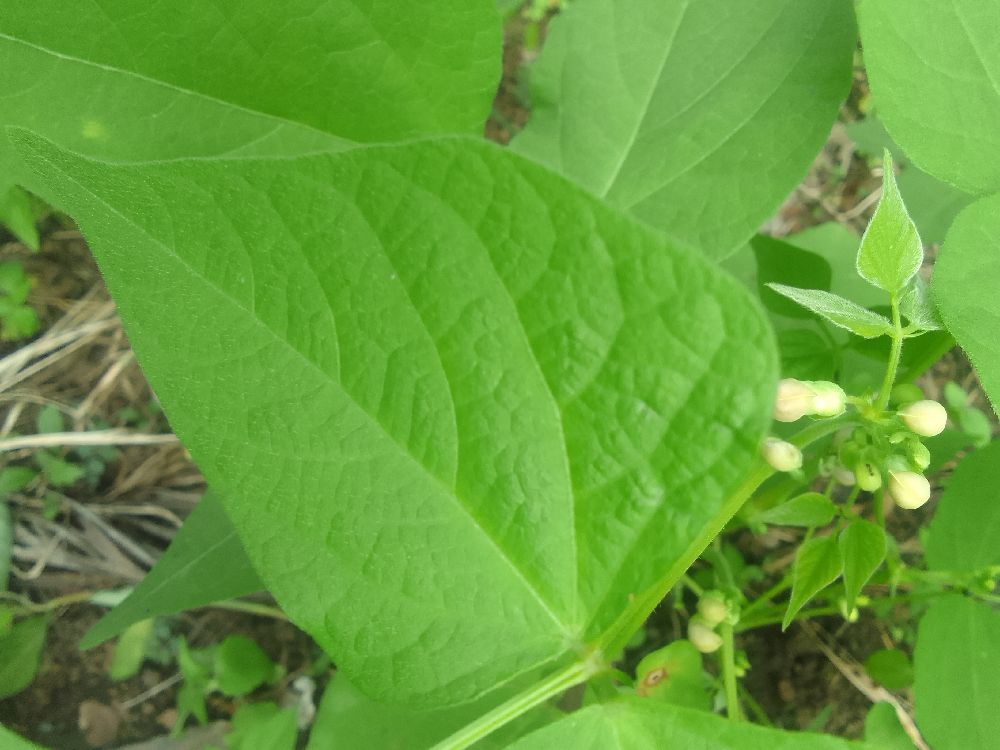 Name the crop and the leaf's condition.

common bean, healthy
